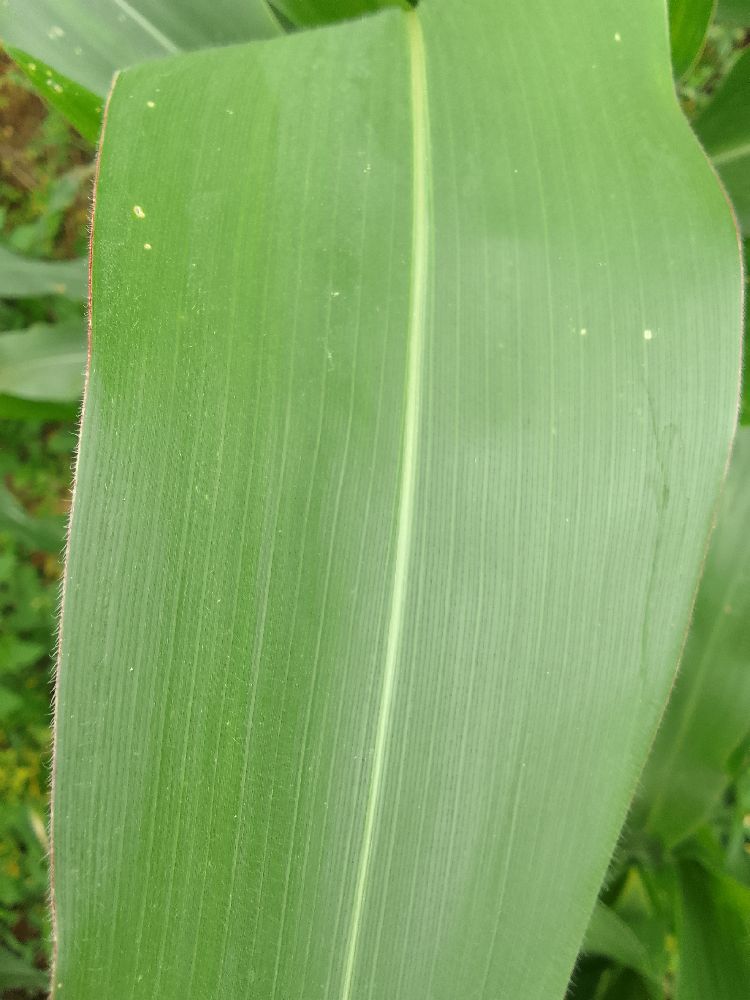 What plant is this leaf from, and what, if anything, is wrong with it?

maize, healthy
